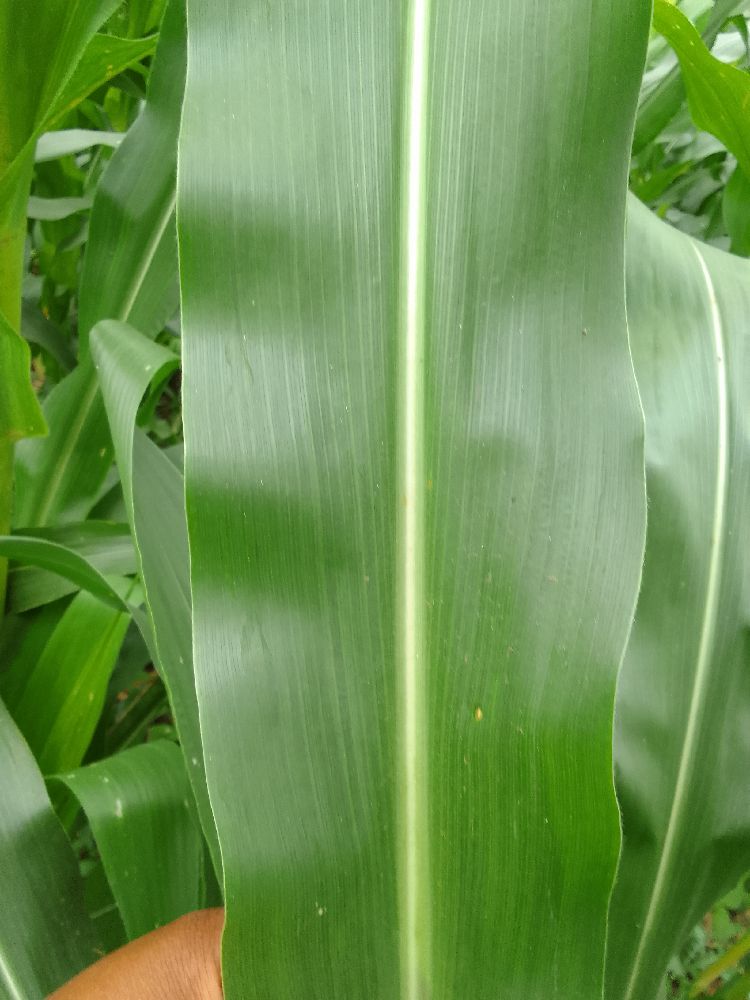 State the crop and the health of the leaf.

maize, healthy
